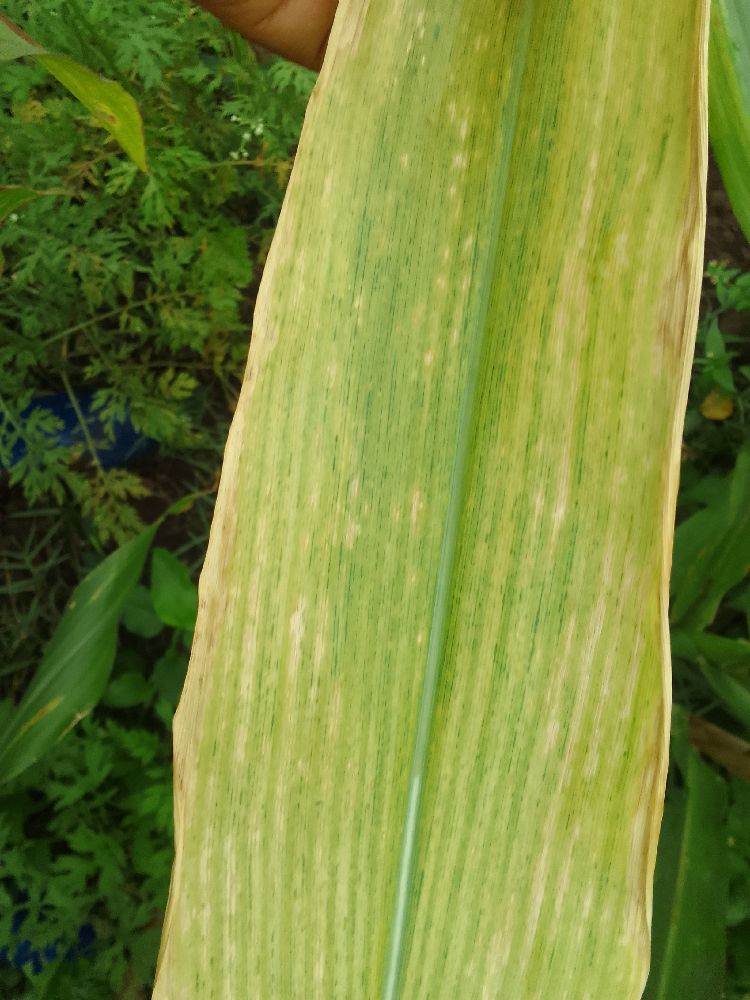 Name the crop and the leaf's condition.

maize, maize lethal necrosis
